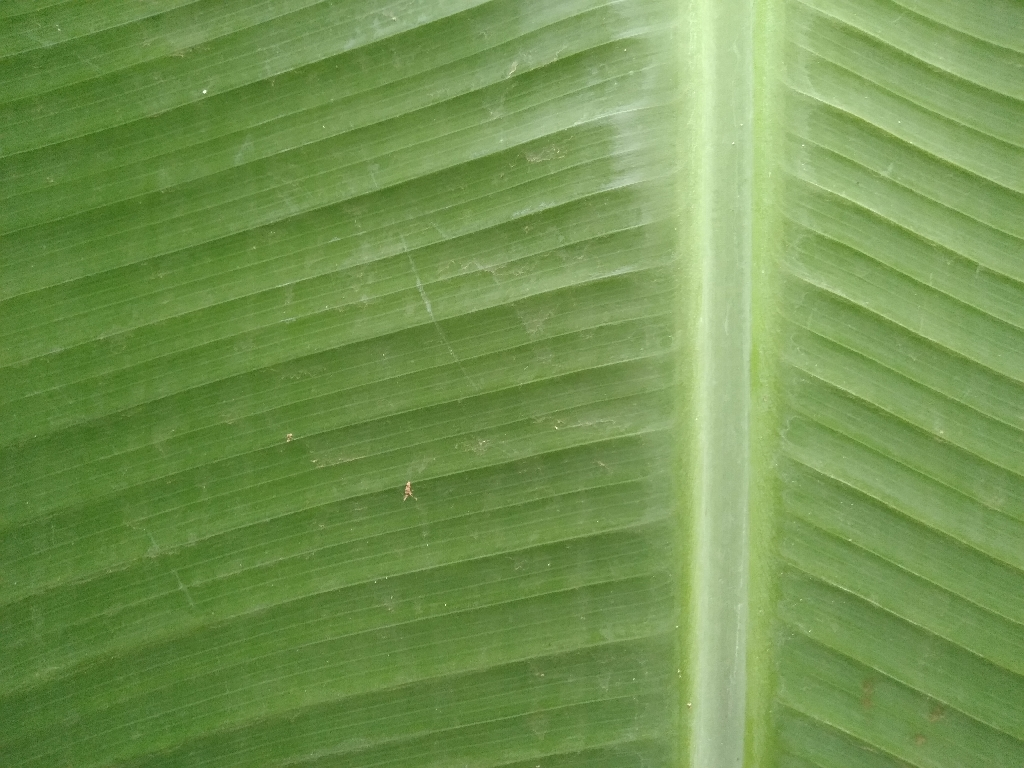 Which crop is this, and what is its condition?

banana, healthy
